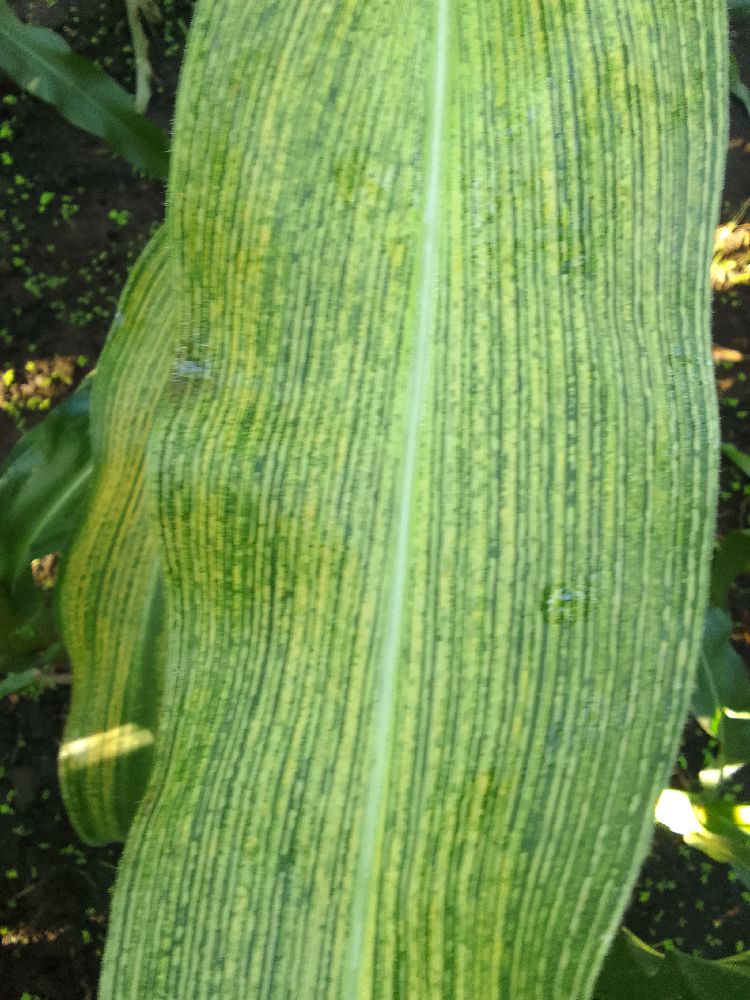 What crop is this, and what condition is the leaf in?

maize, maize streak virus
